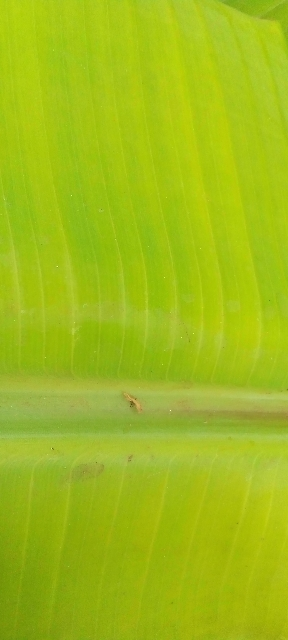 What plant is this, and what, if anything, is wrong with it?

banana, healthy
